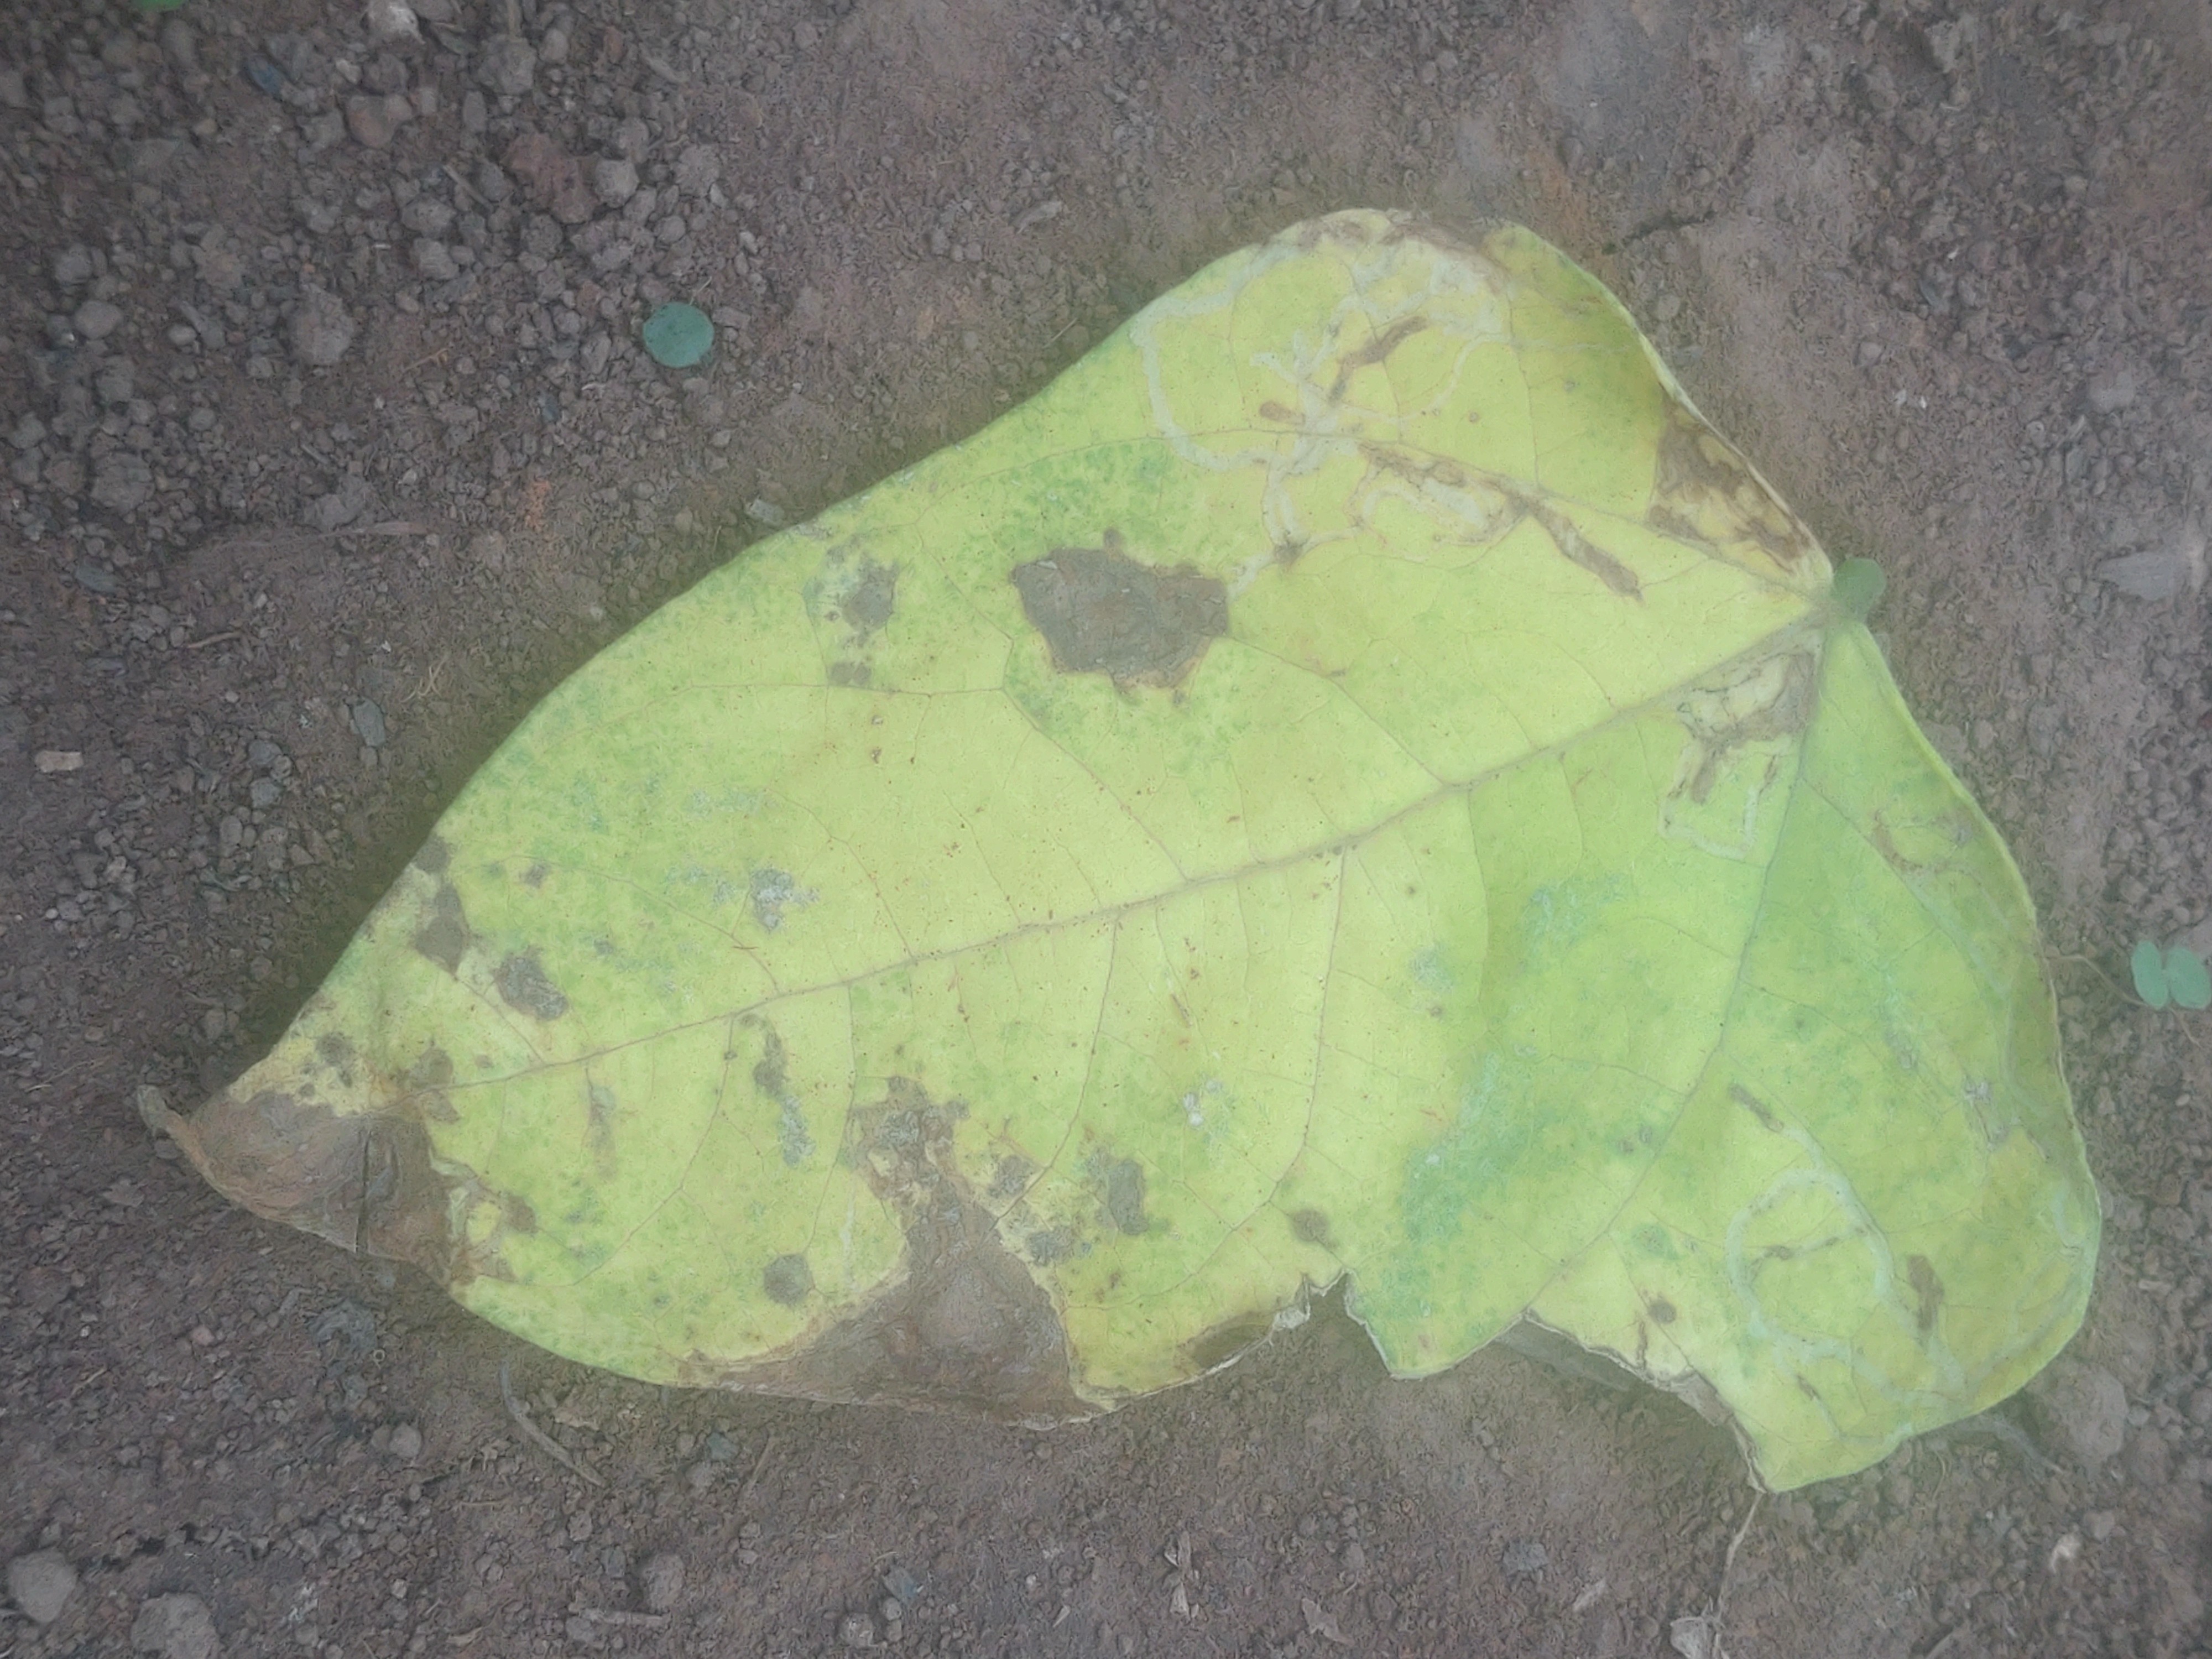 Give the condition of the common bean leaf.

anthracnose
